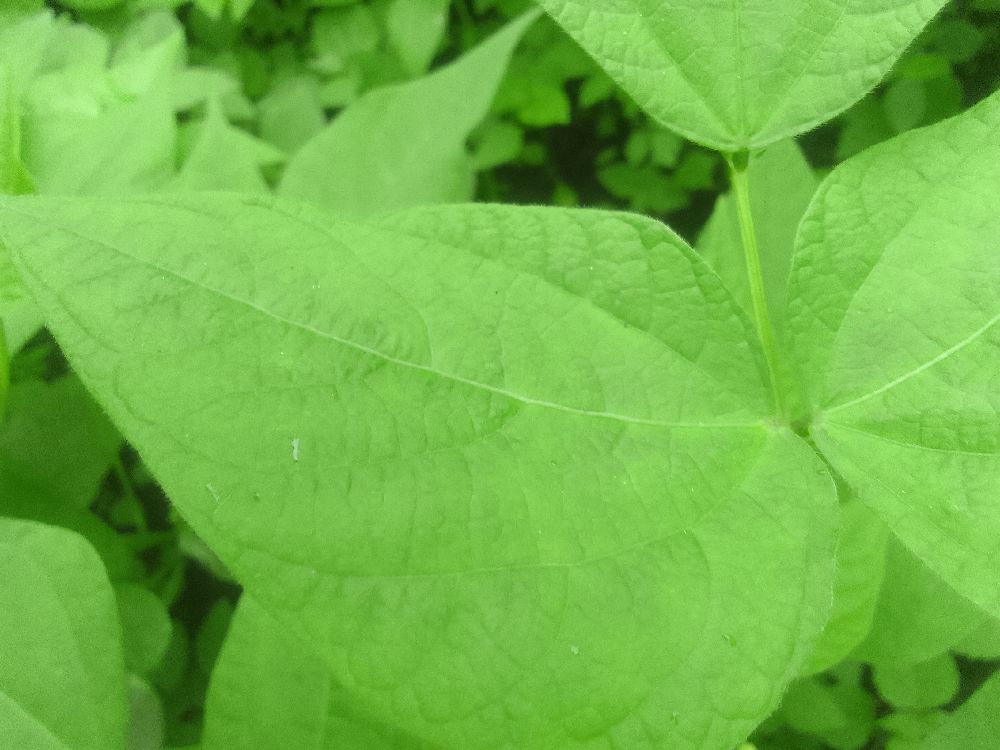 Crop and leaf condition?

common bean, healthy
